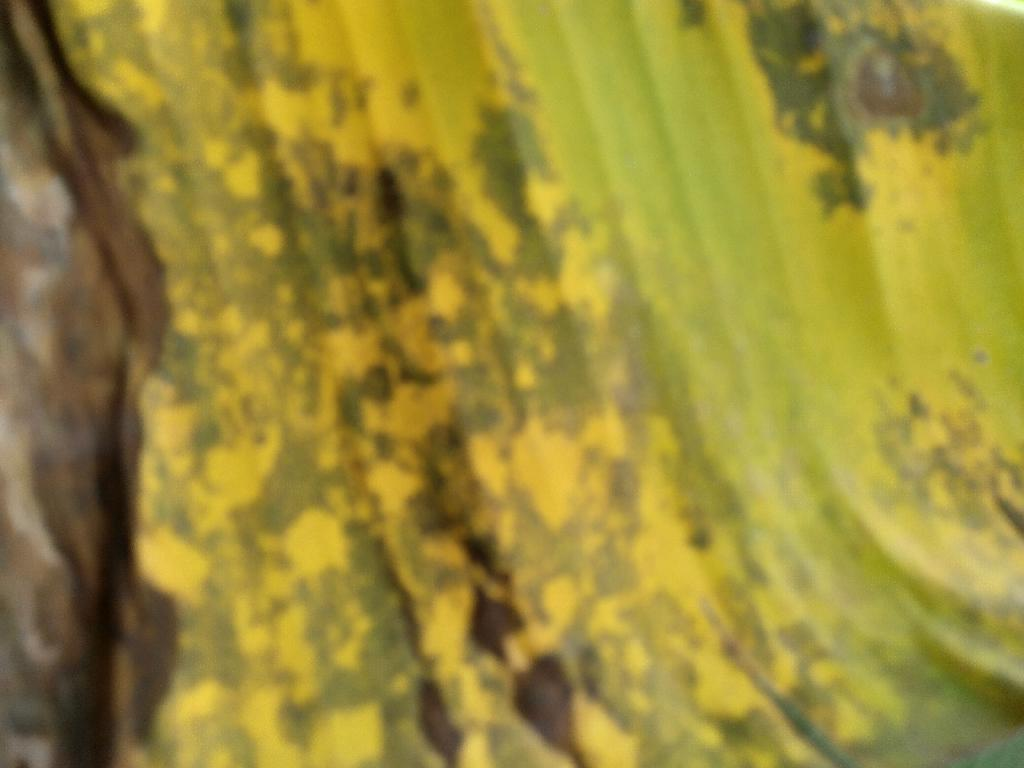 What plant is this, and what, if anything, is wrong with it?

banana, black sigatoka
